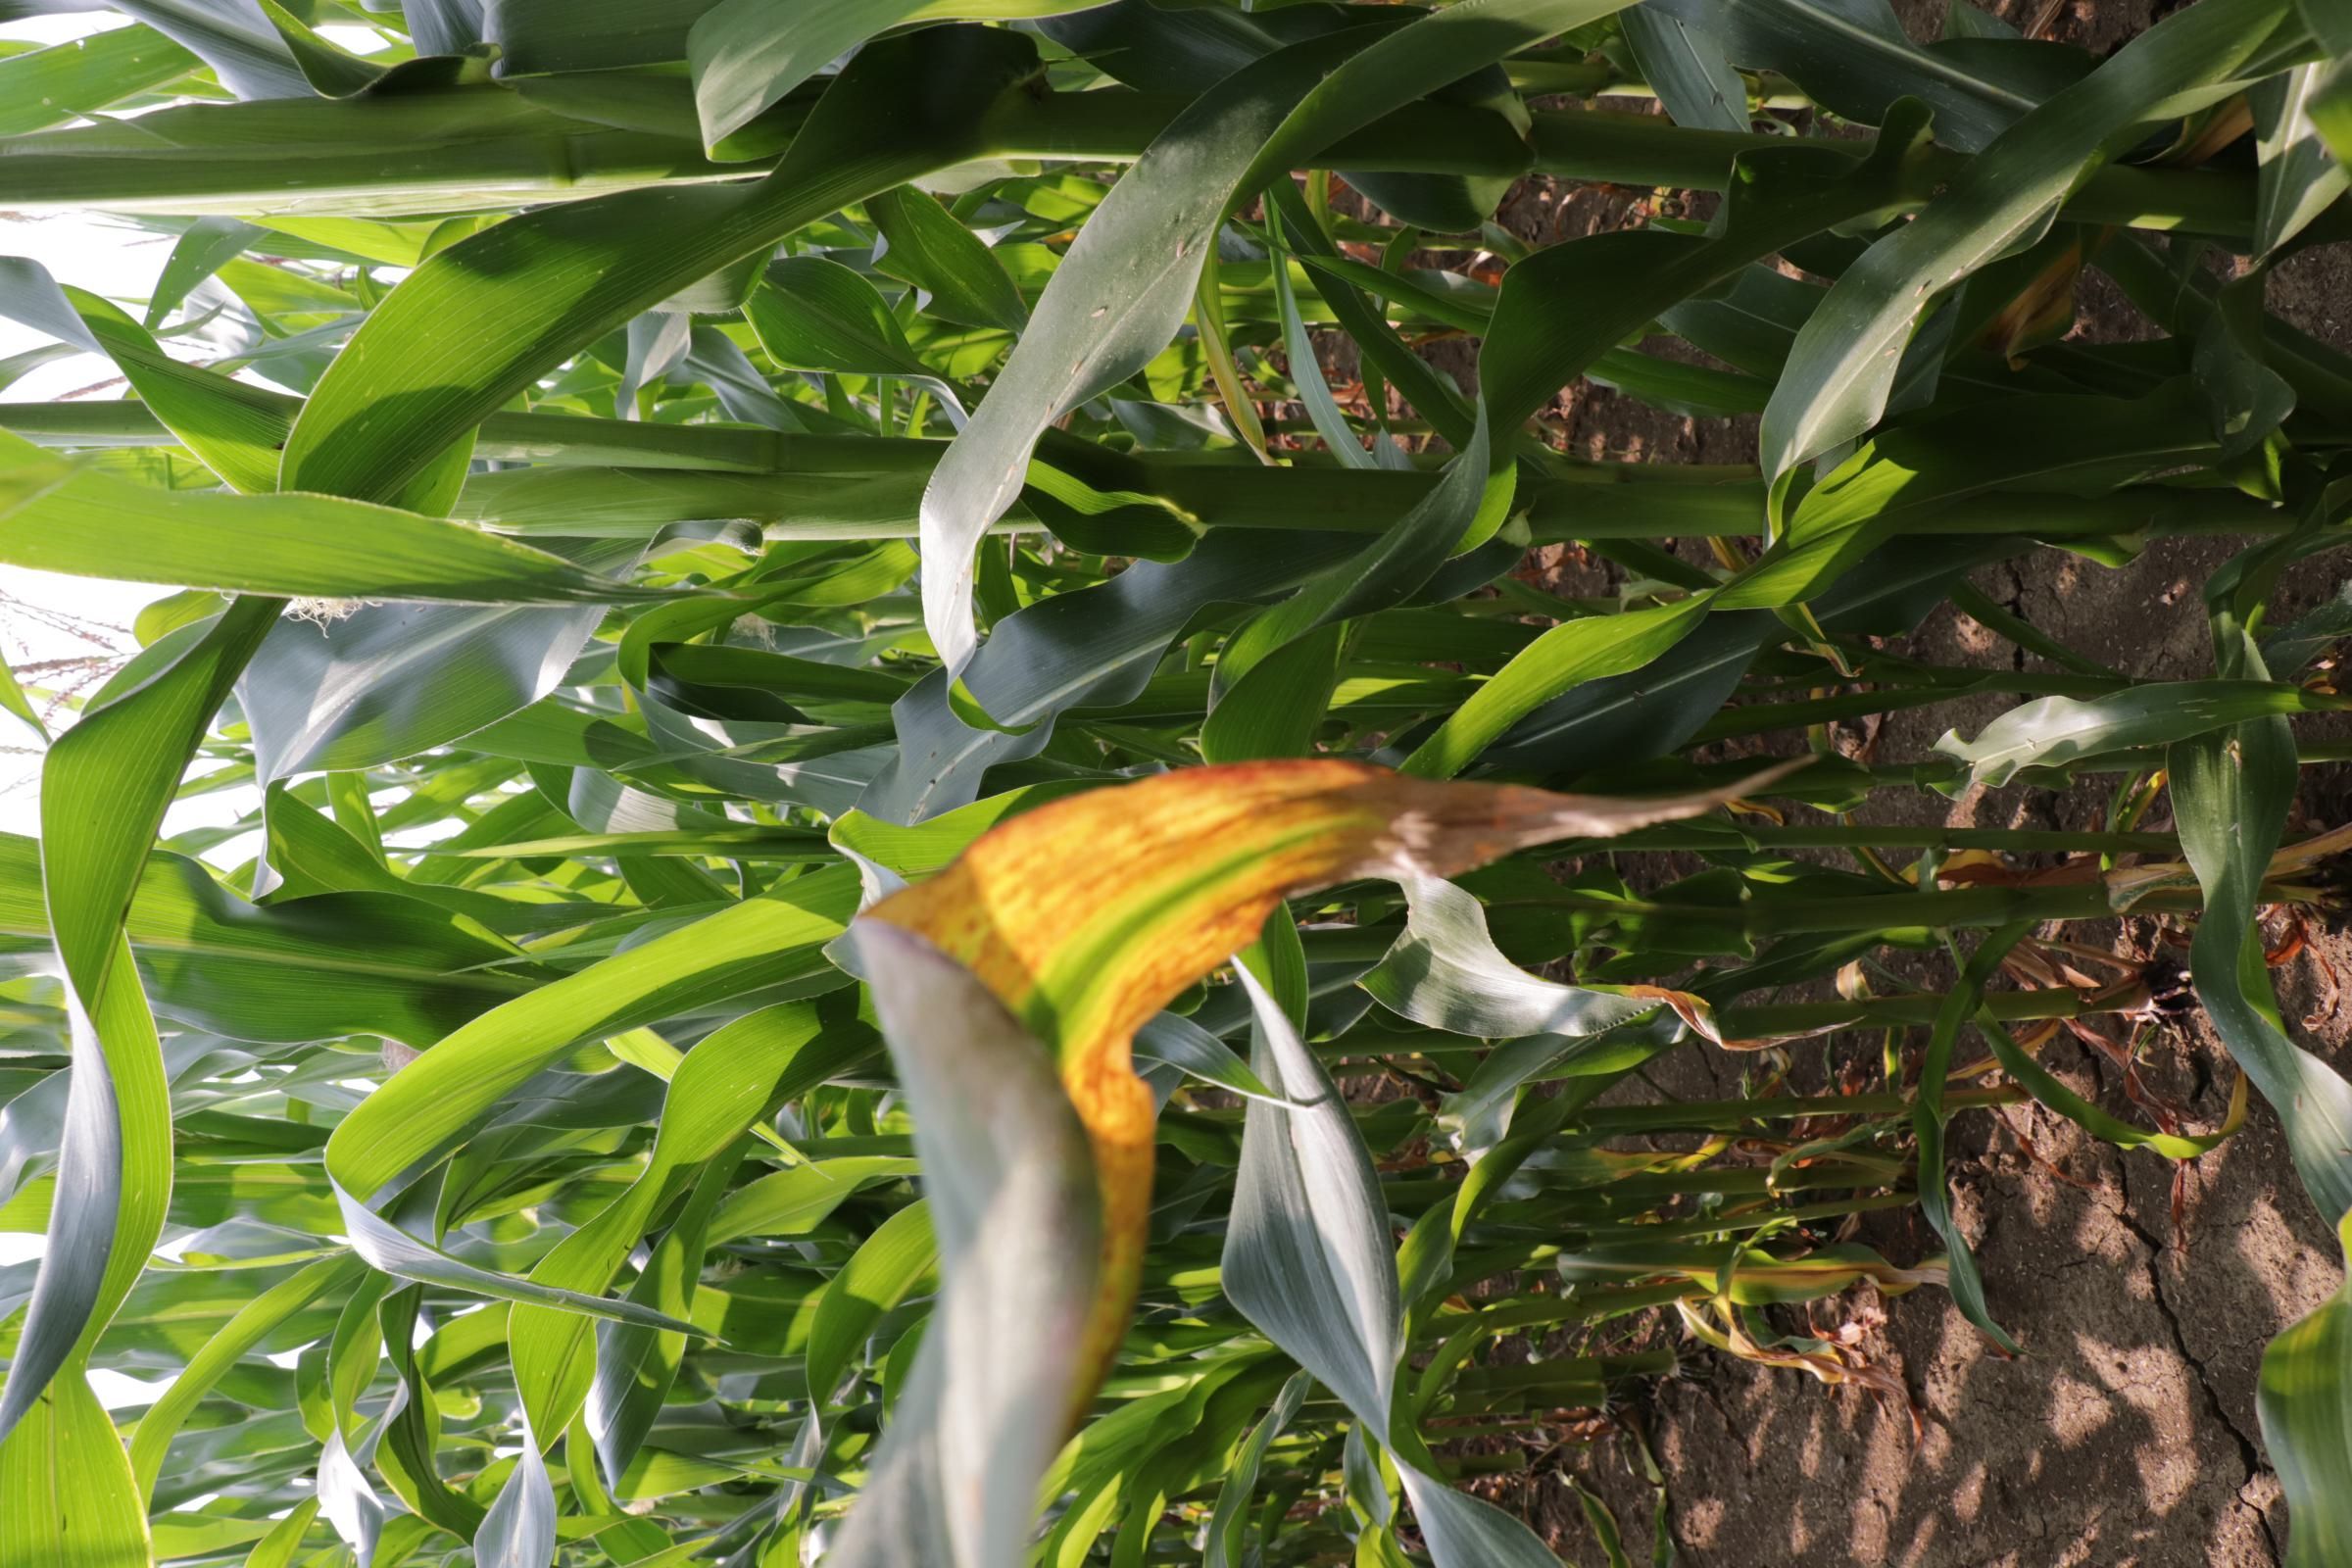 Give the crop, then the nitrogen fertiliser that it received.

maize, full nitrogen fertilisation
